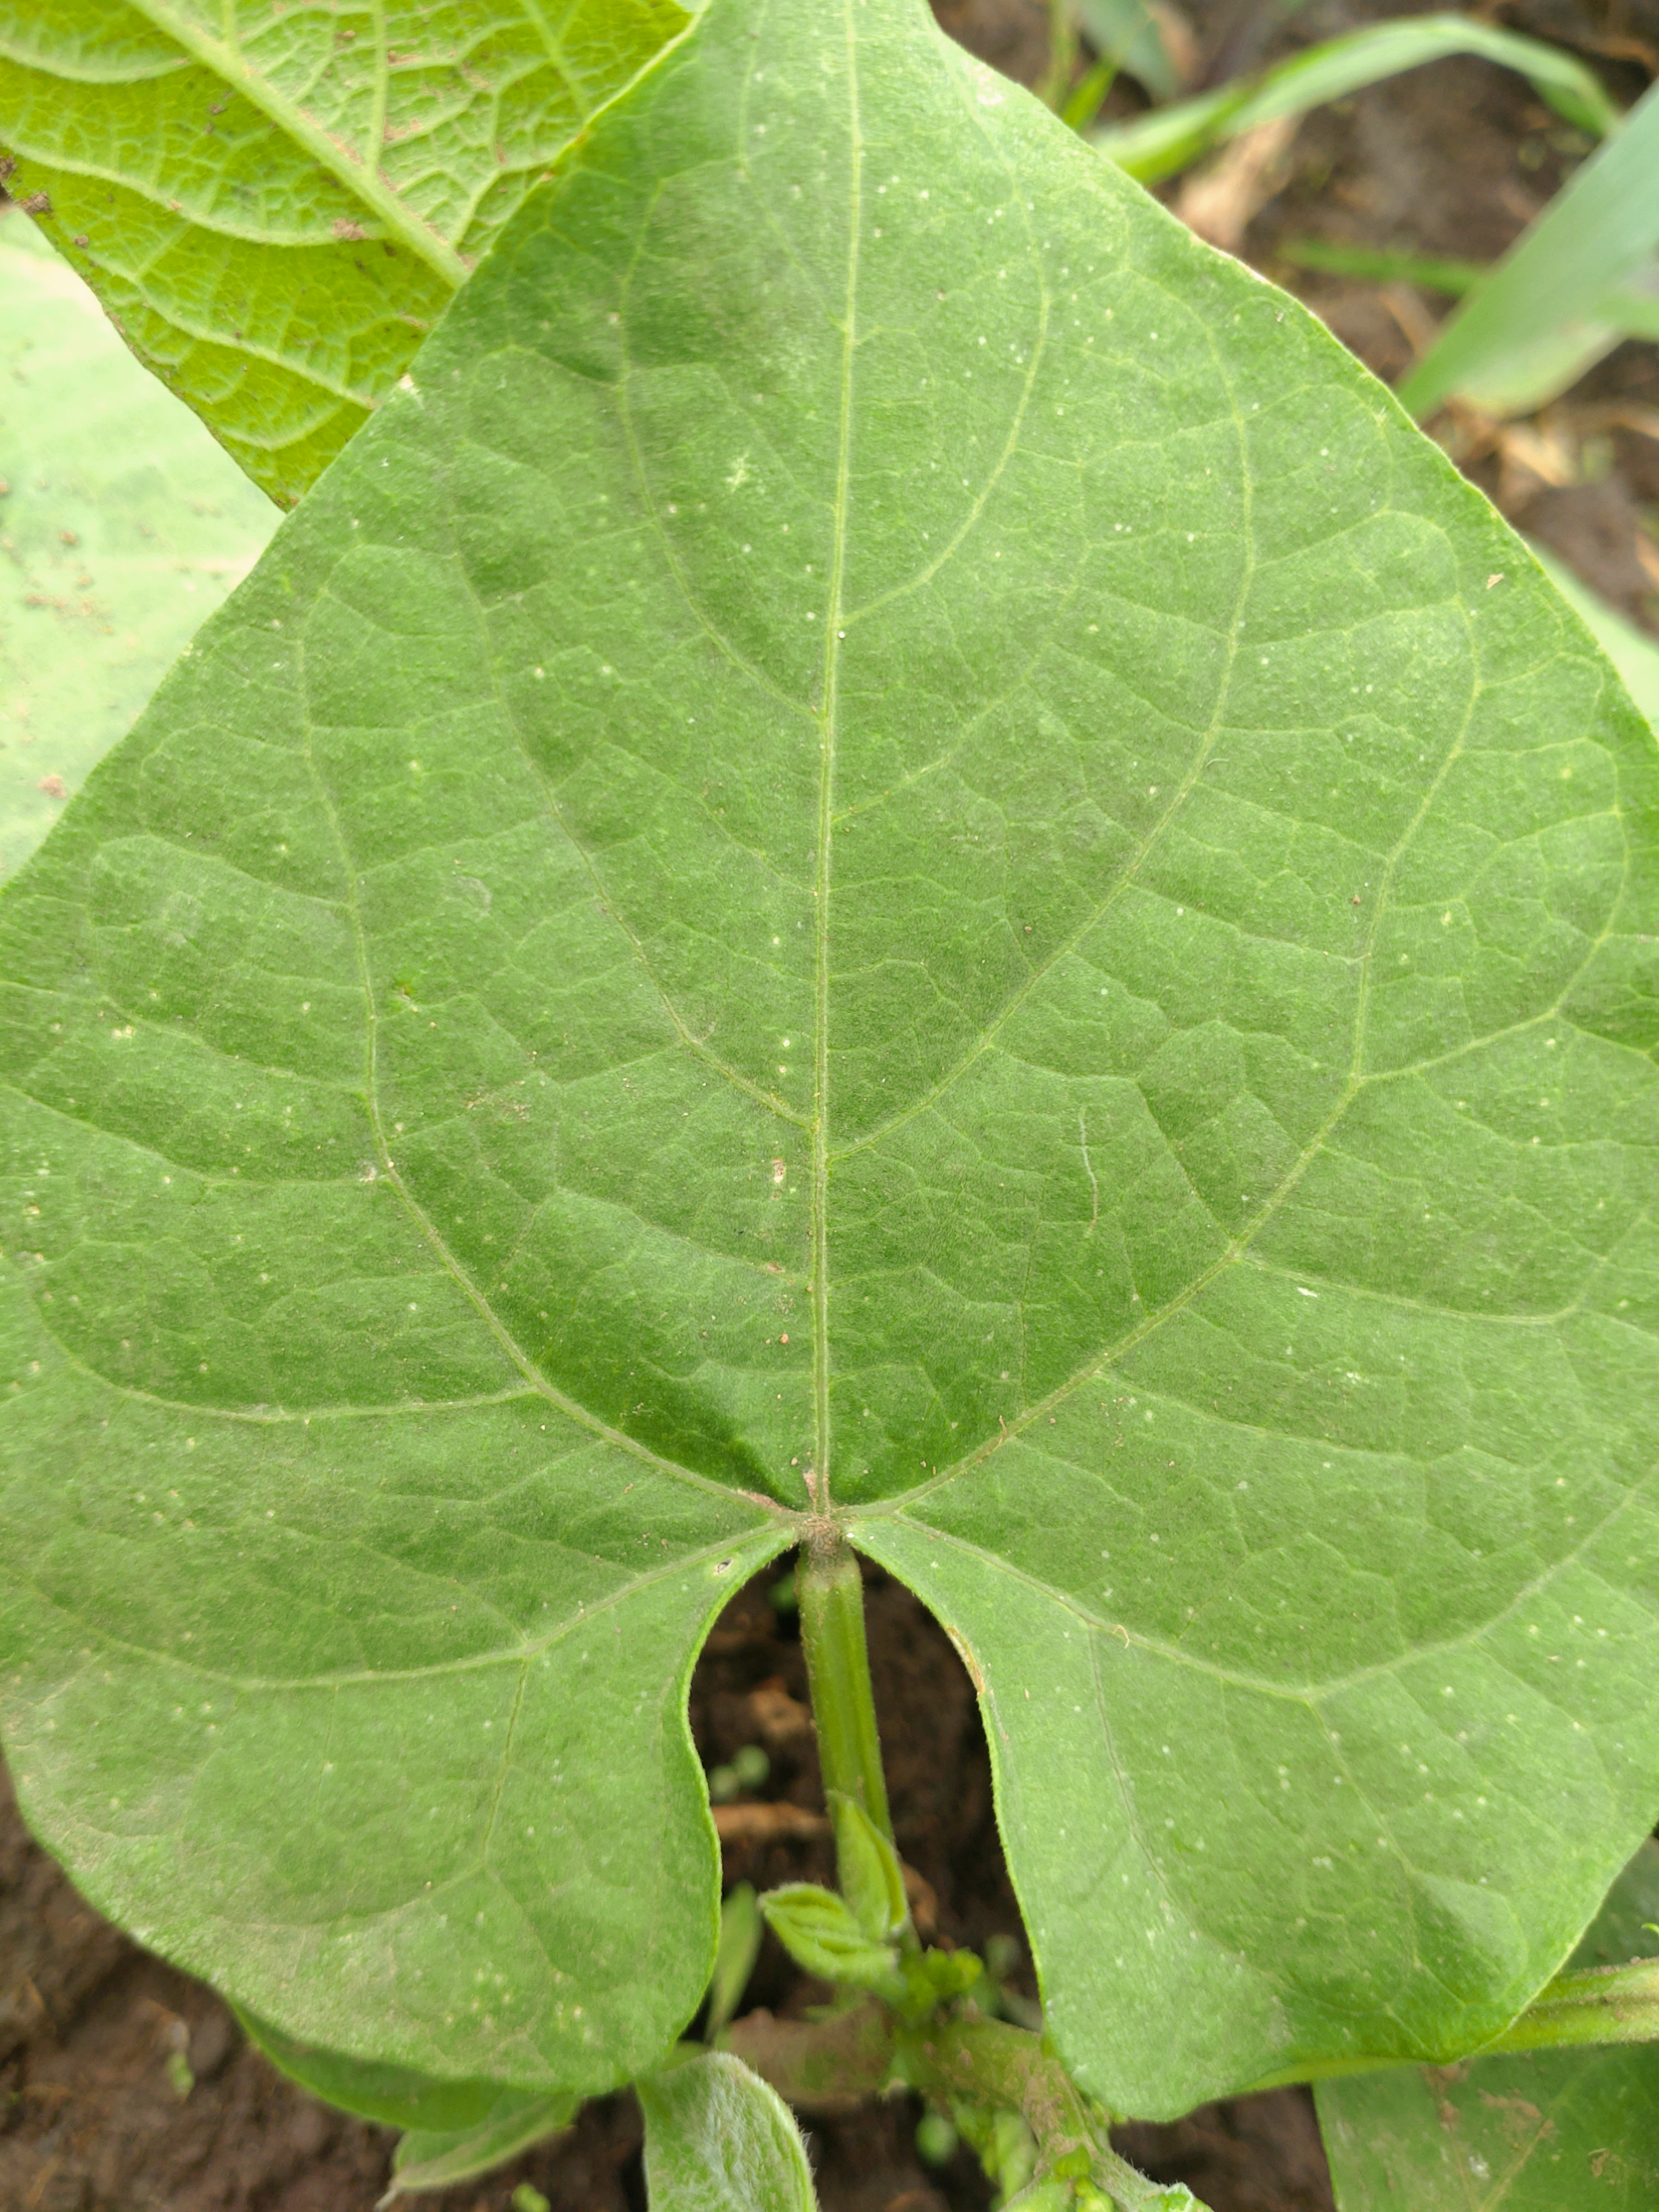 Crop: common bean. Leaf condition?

healthy
